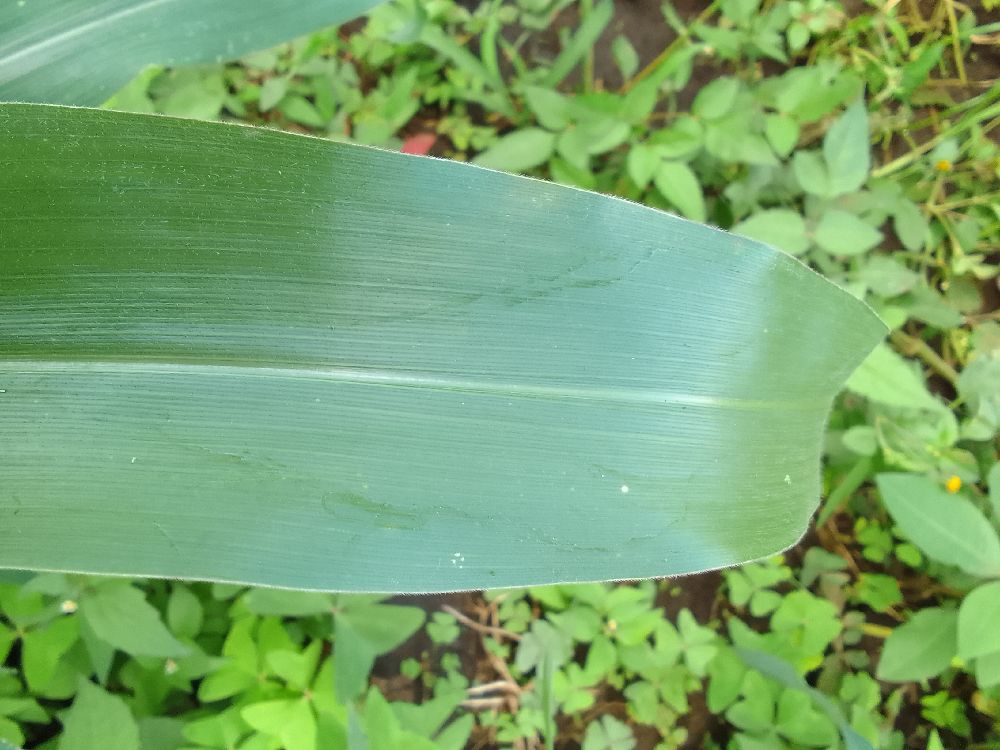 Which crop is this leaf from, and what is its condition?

maize, healthy
